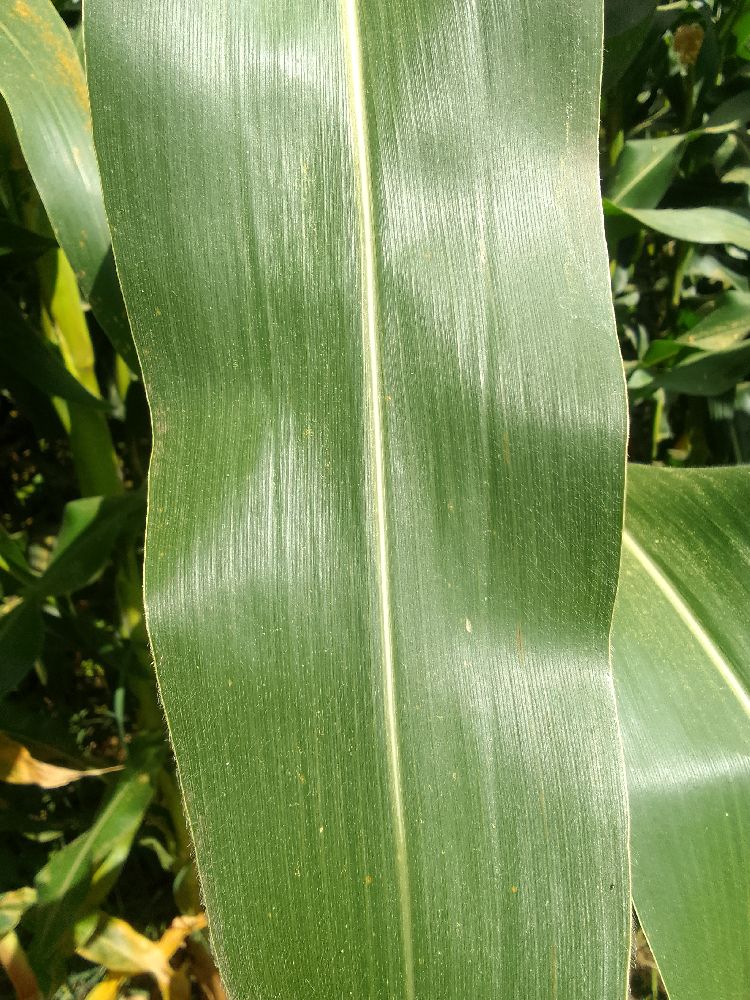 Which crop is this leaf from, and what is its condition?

maize, healthy
